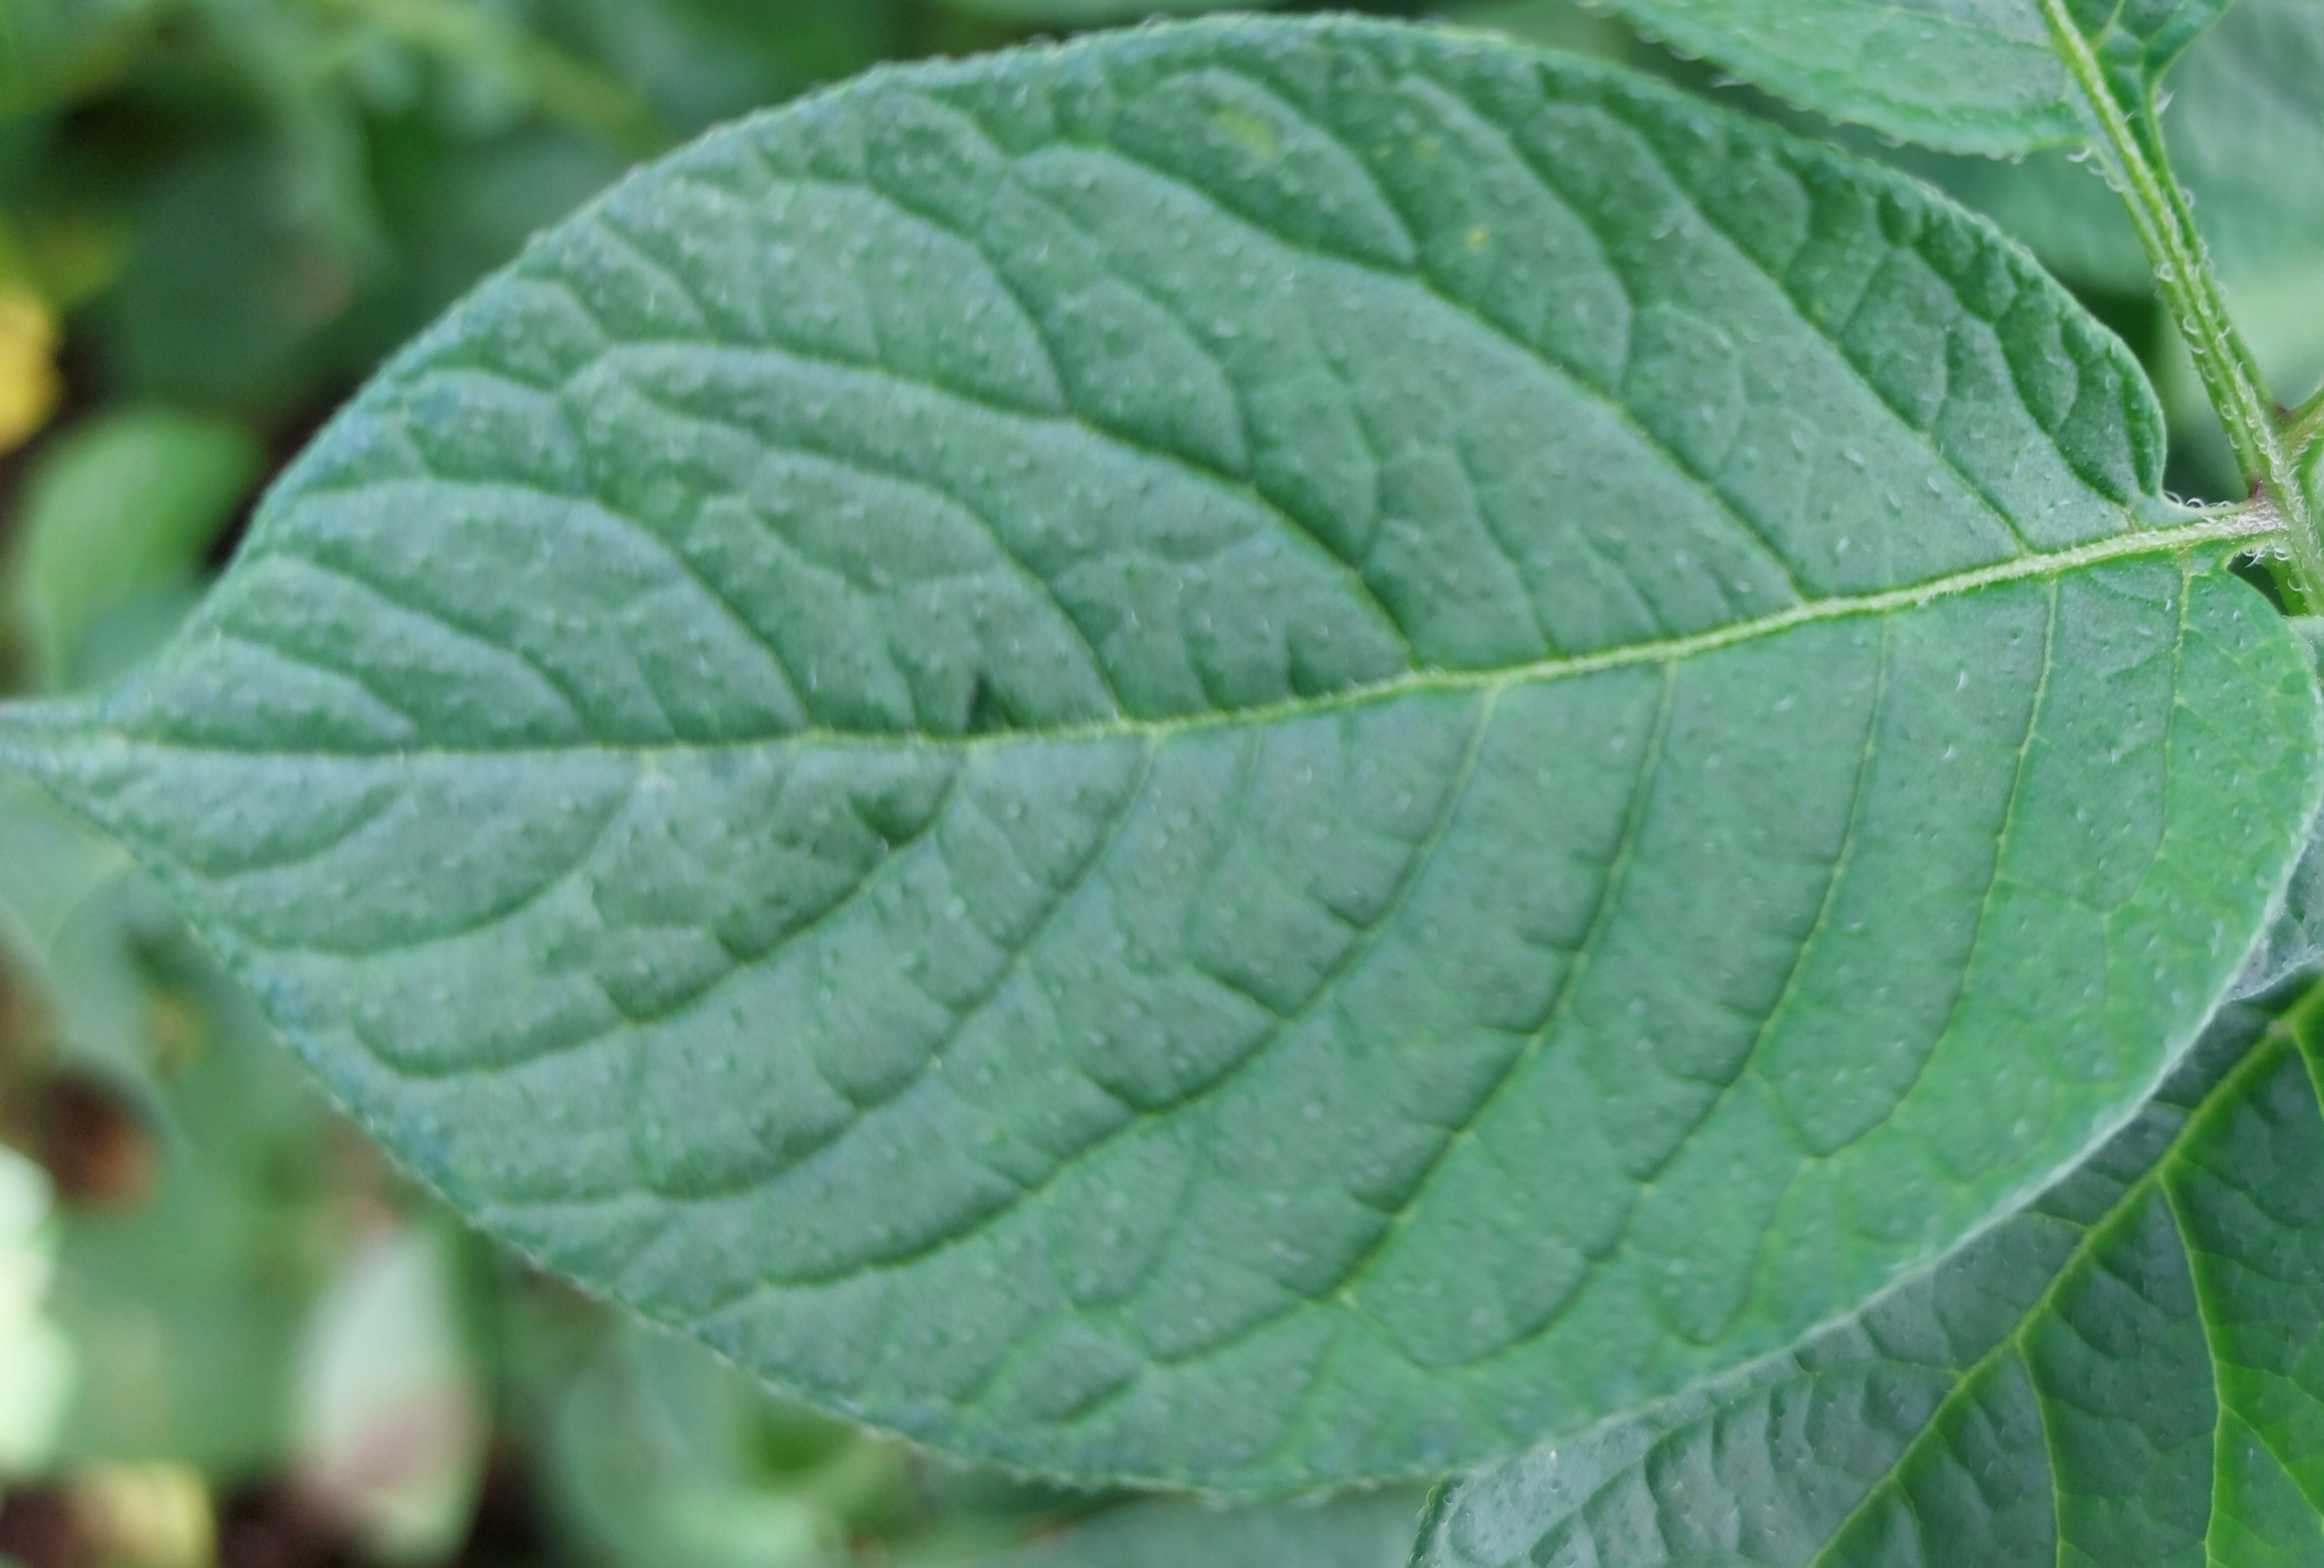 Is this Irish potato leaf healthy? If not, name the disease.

healthy
